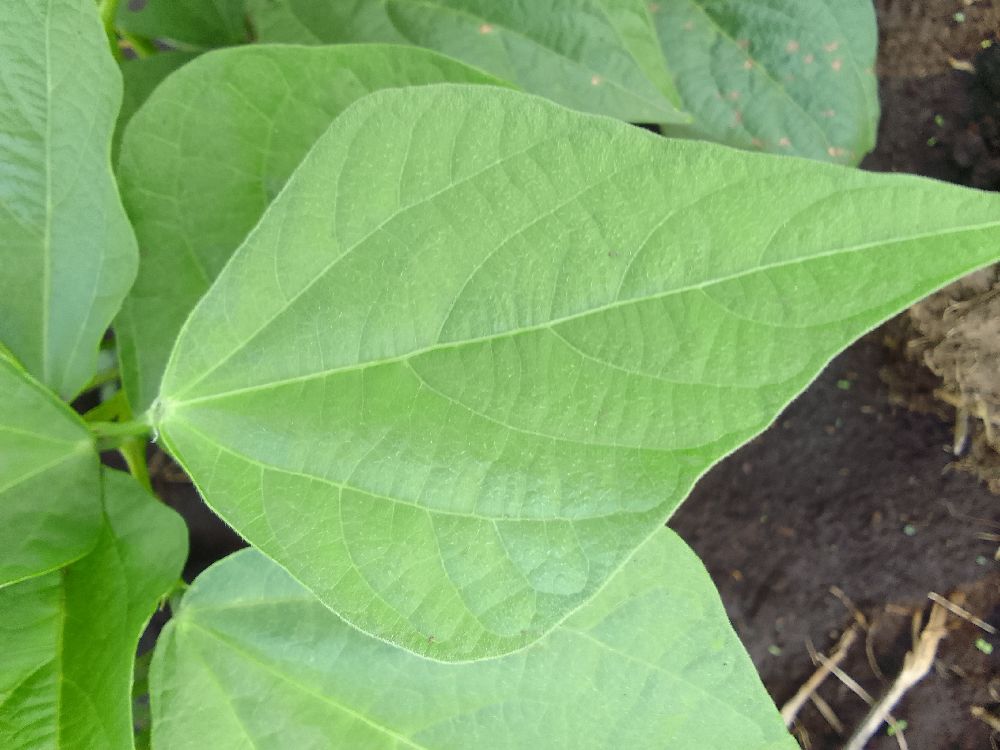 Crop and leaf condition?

common bean, healthy
